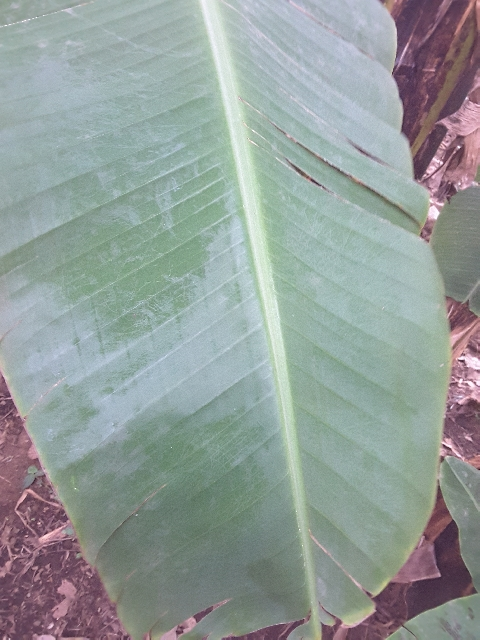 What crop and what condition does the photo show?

banana, healthy
